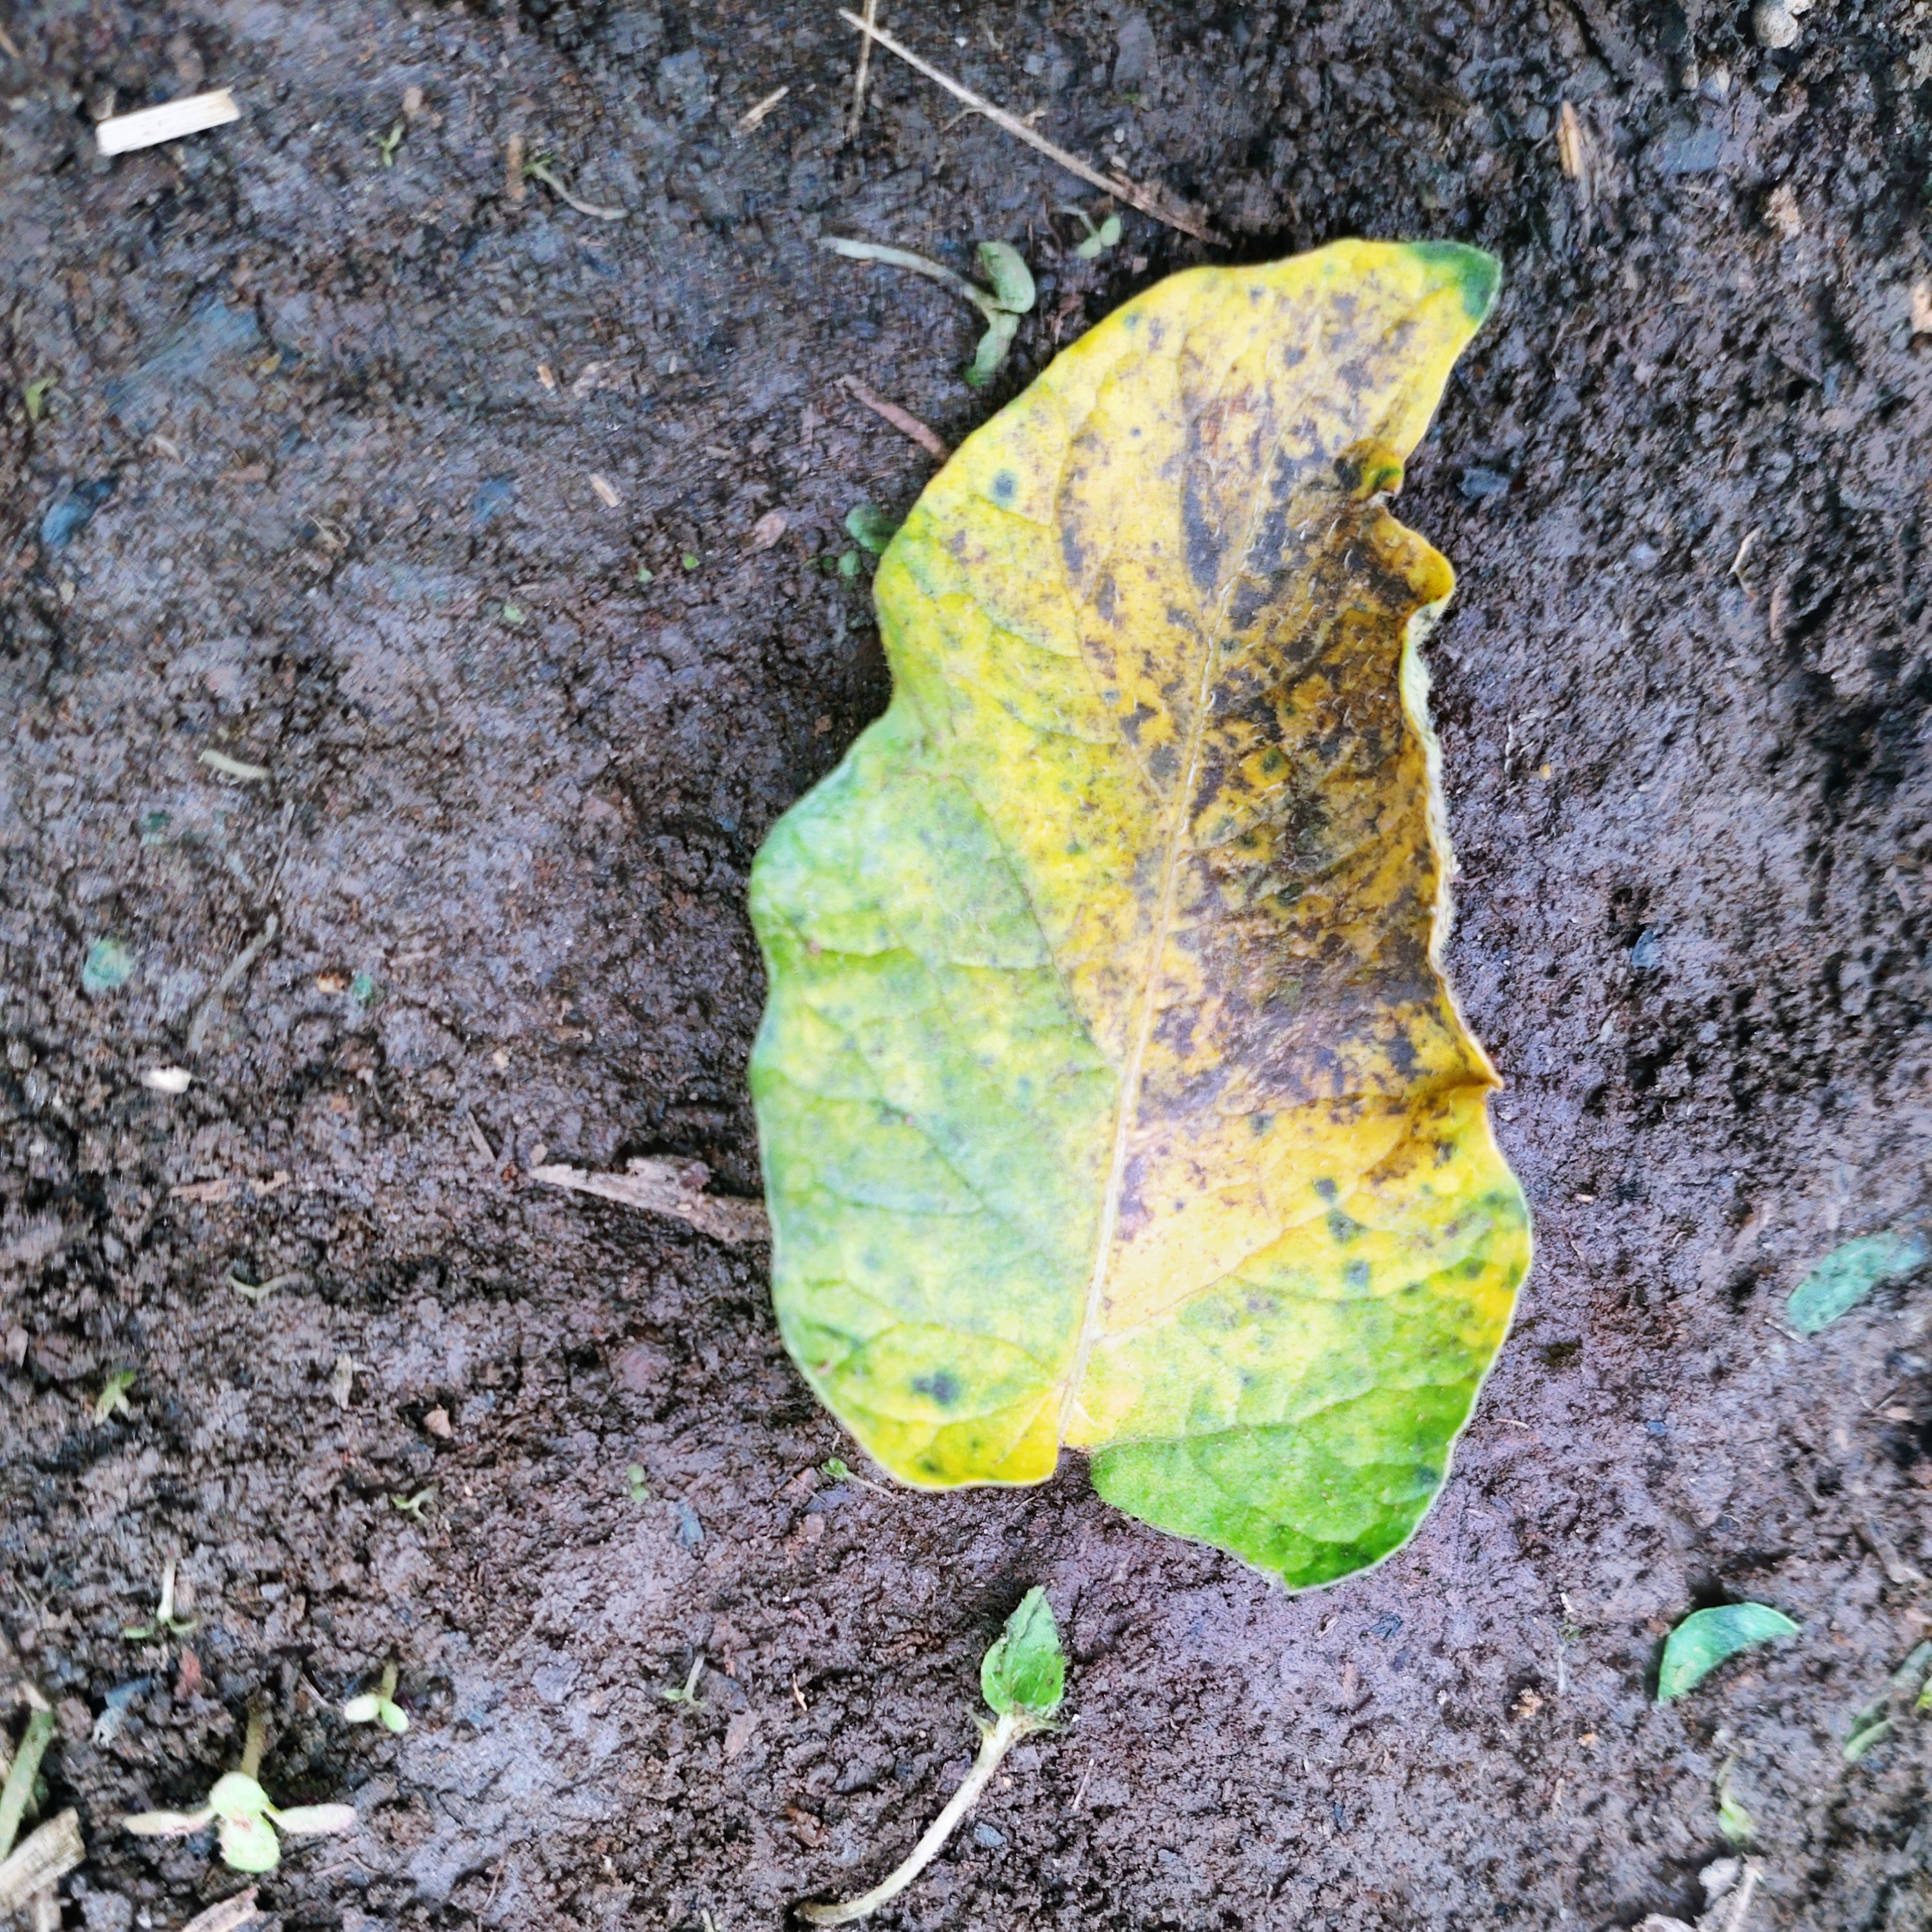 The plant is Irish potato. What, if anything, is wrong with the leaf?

late blight
